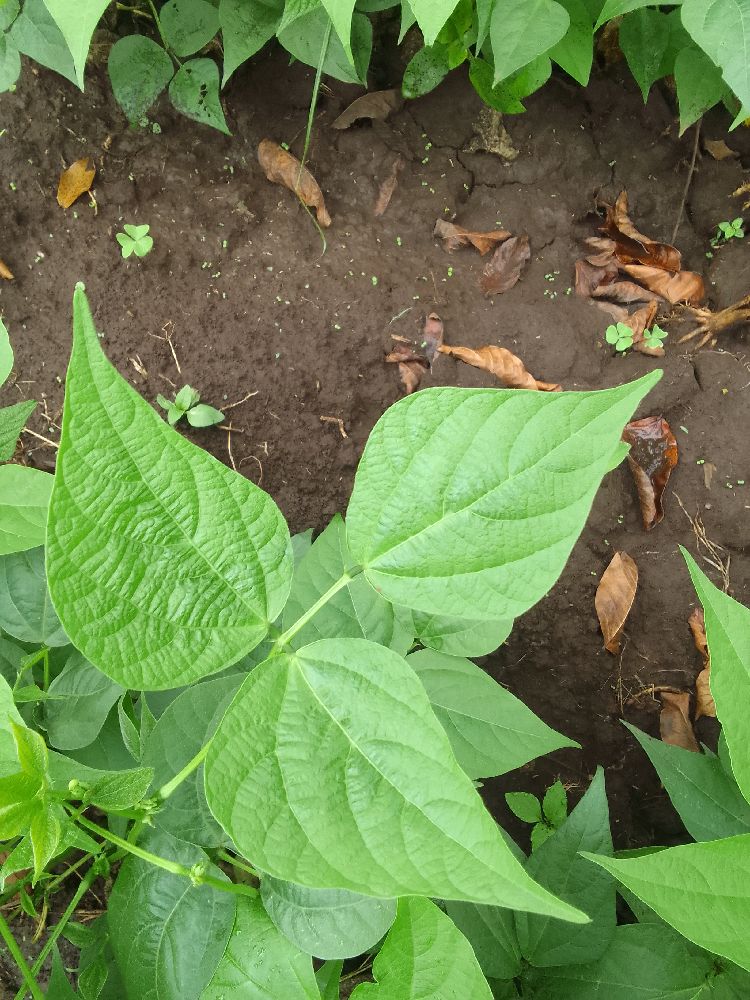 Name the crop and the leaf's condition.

common bean, healthy
